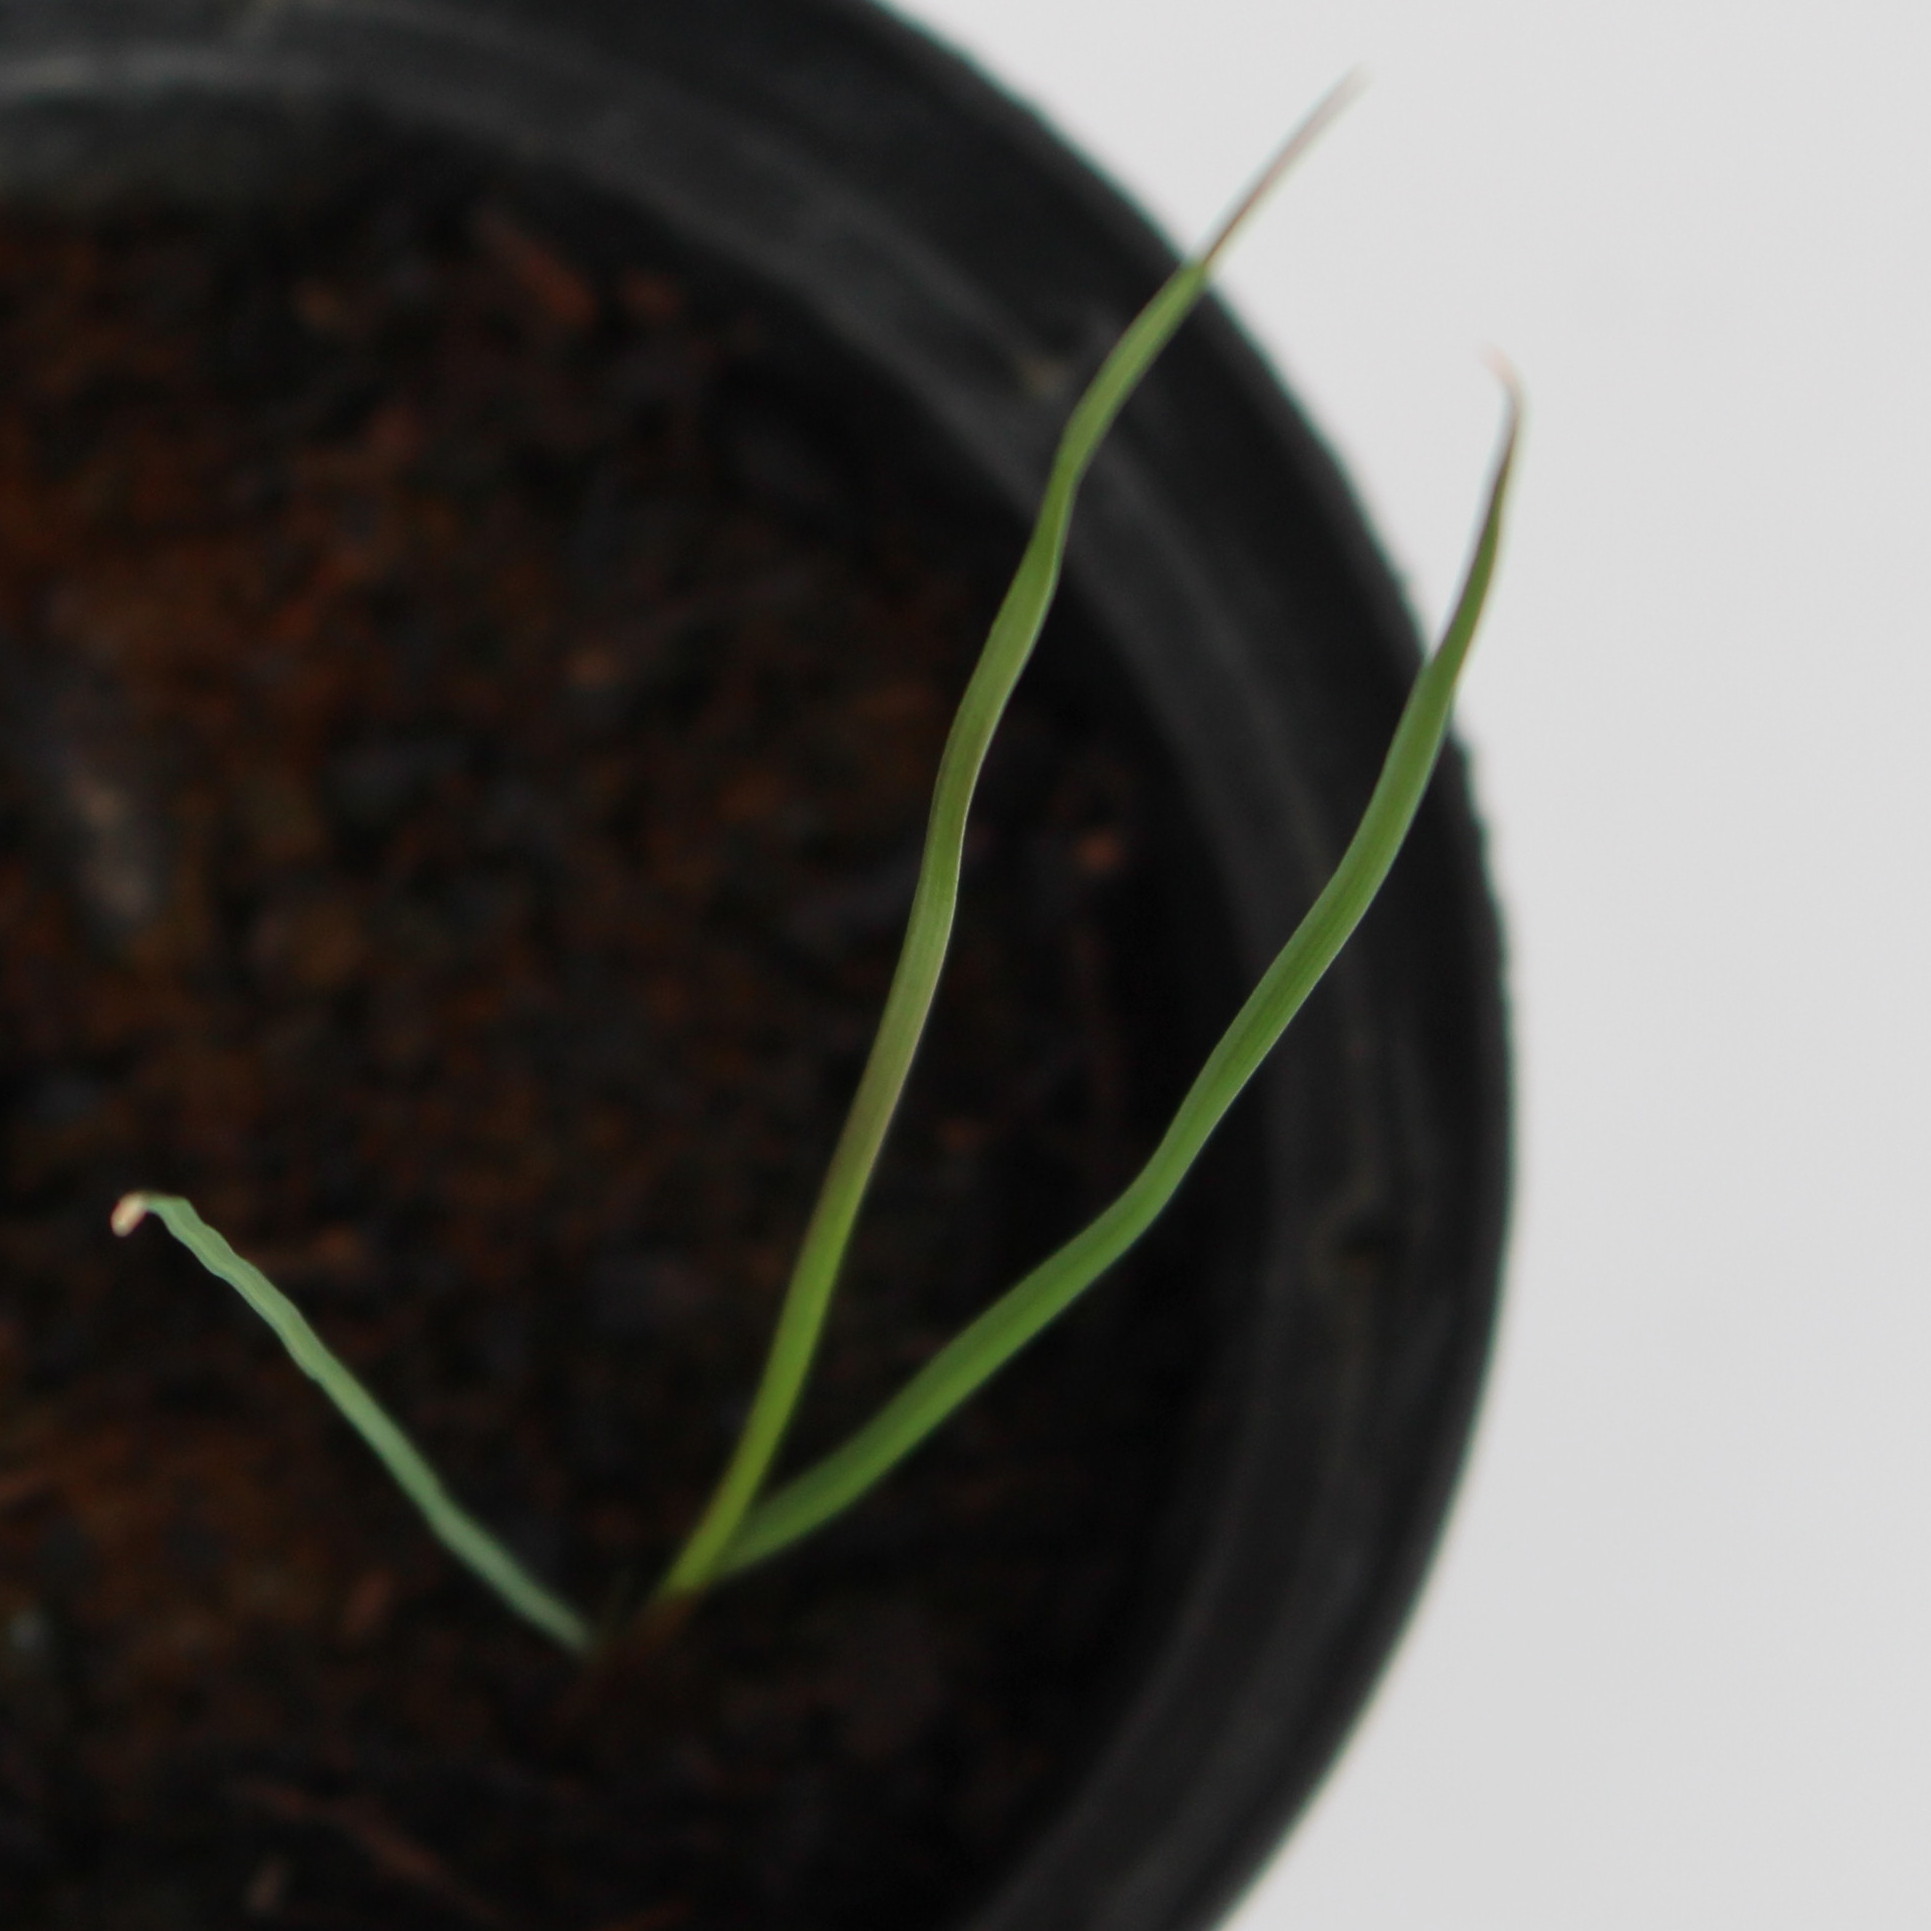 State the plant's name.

Lolium multiflorum
